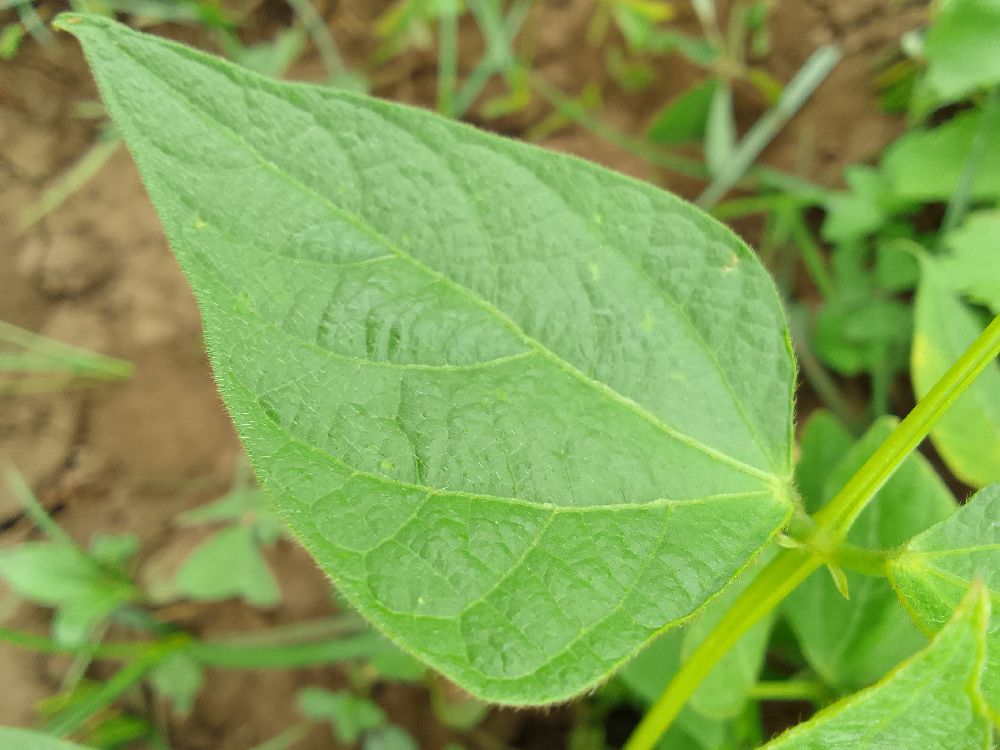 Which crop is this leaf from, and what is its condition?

common bean, healthy
